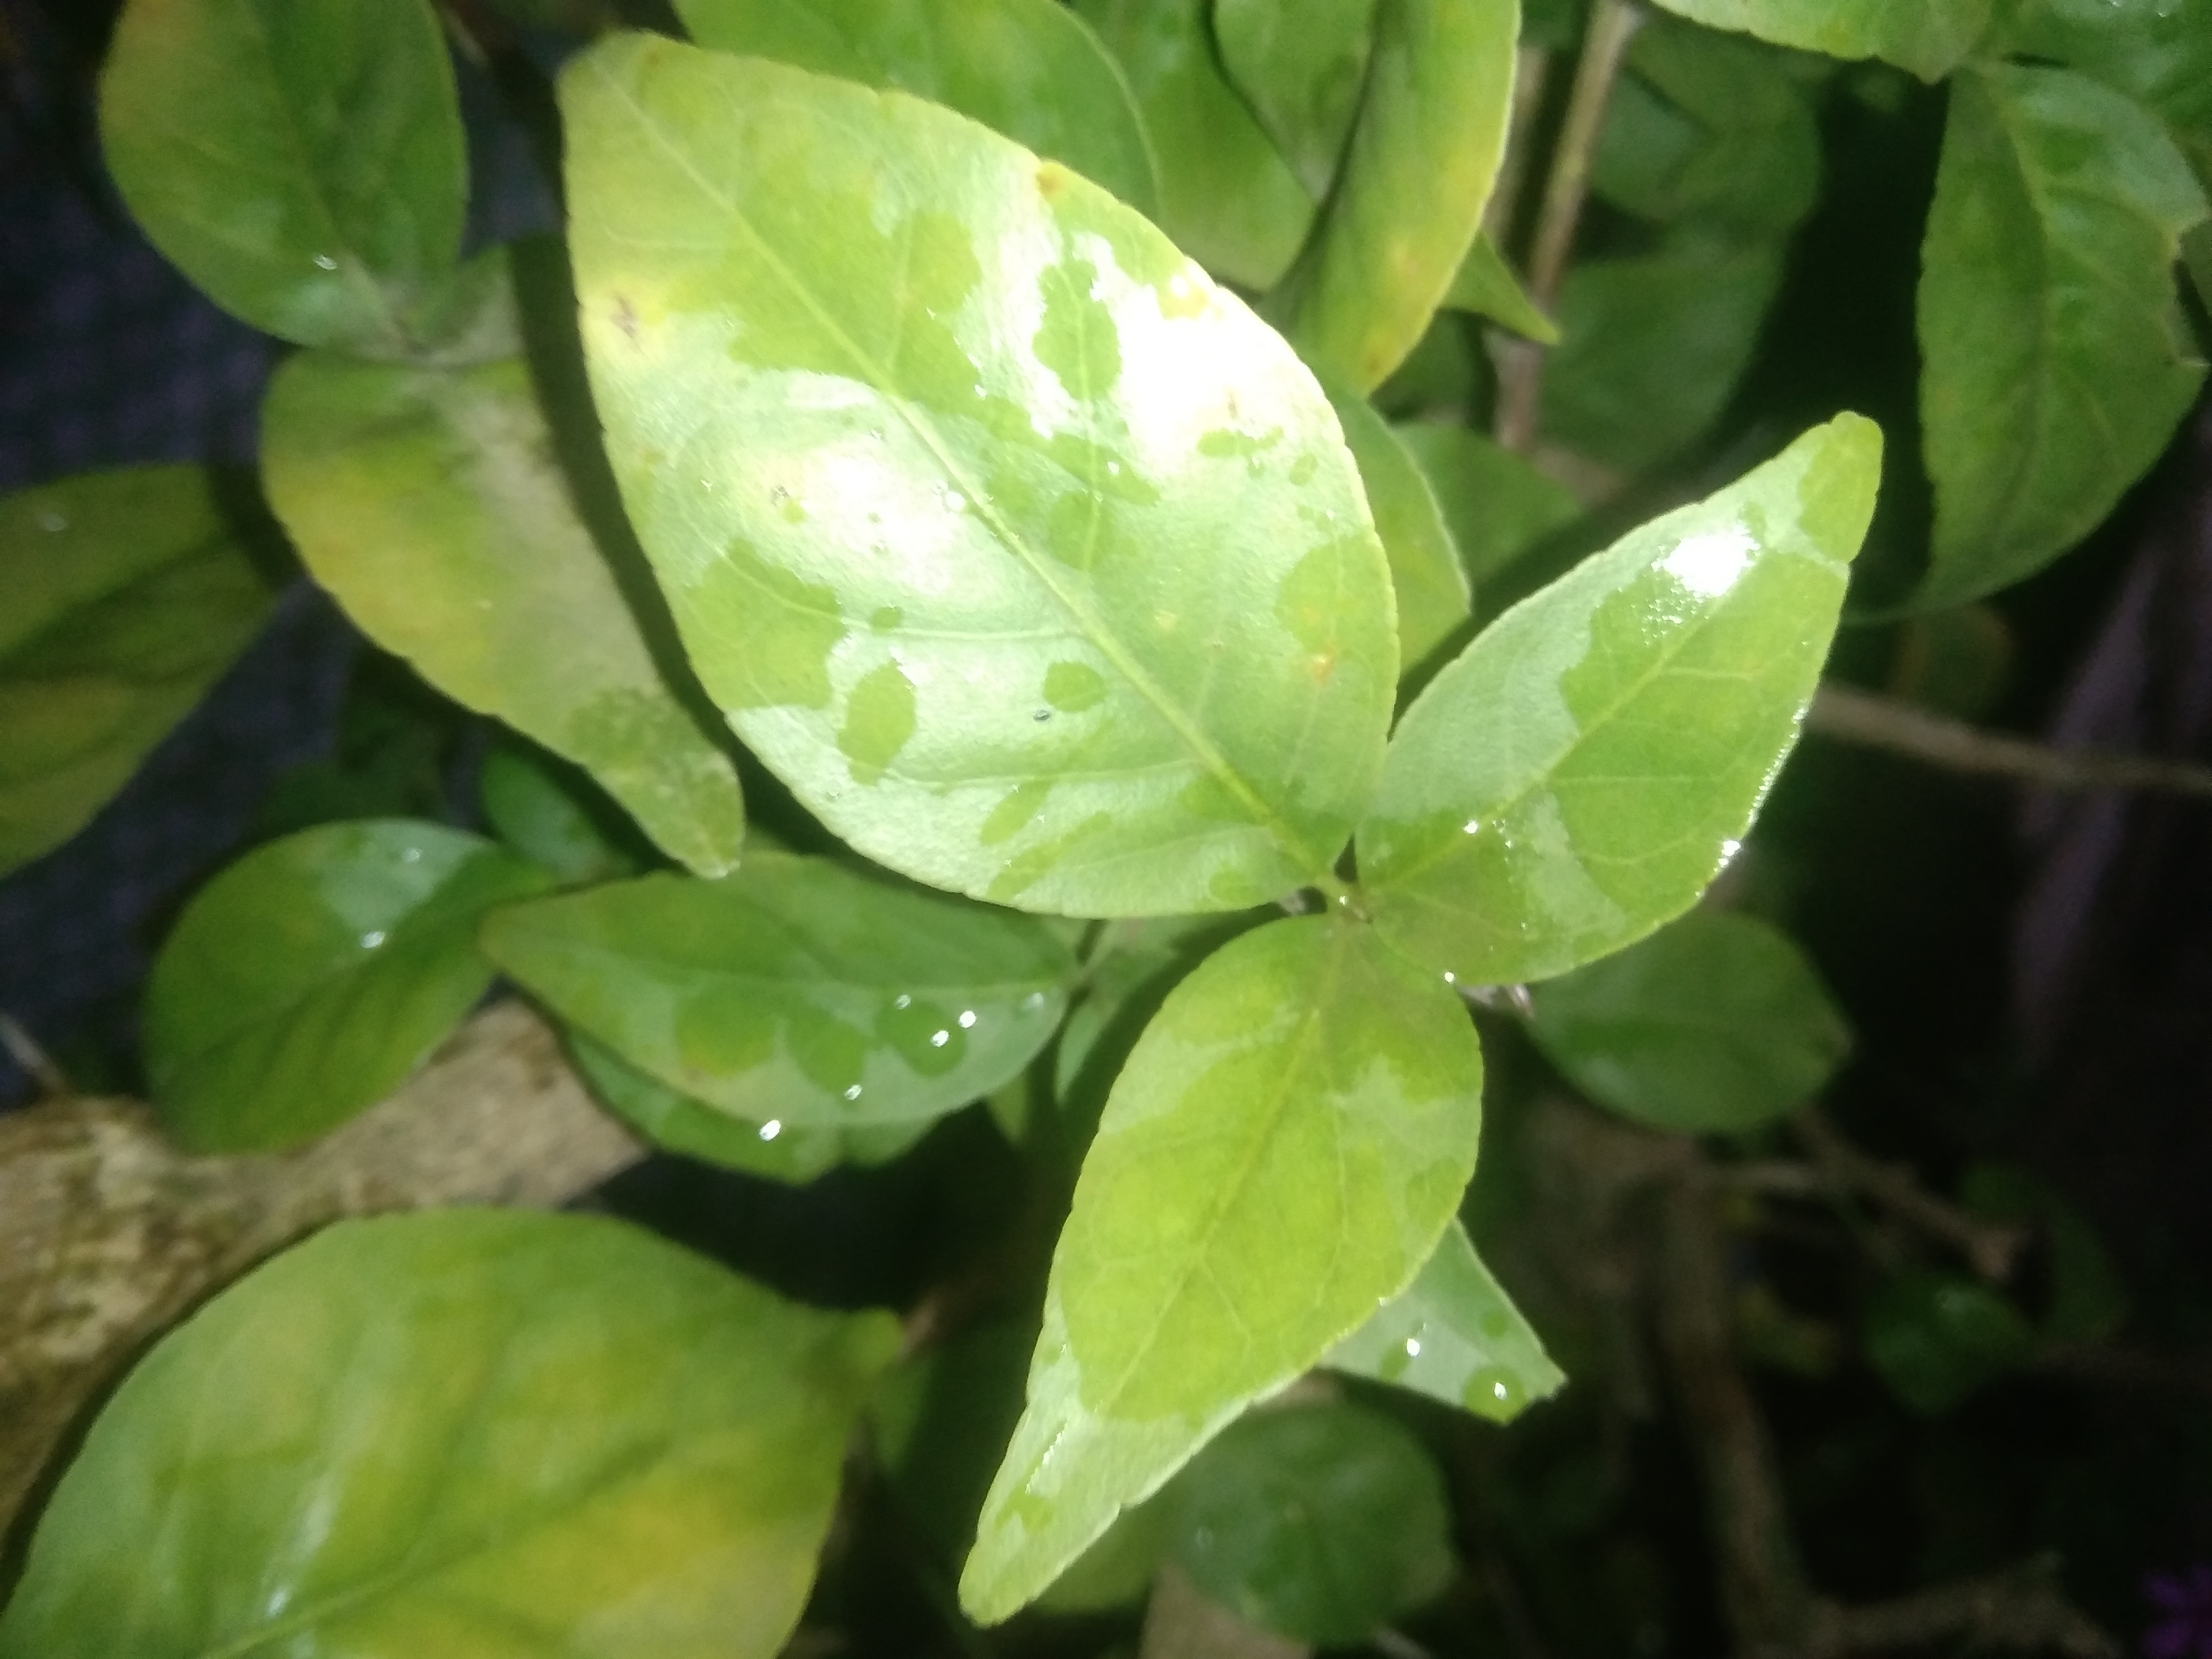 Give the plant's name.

wood apple
